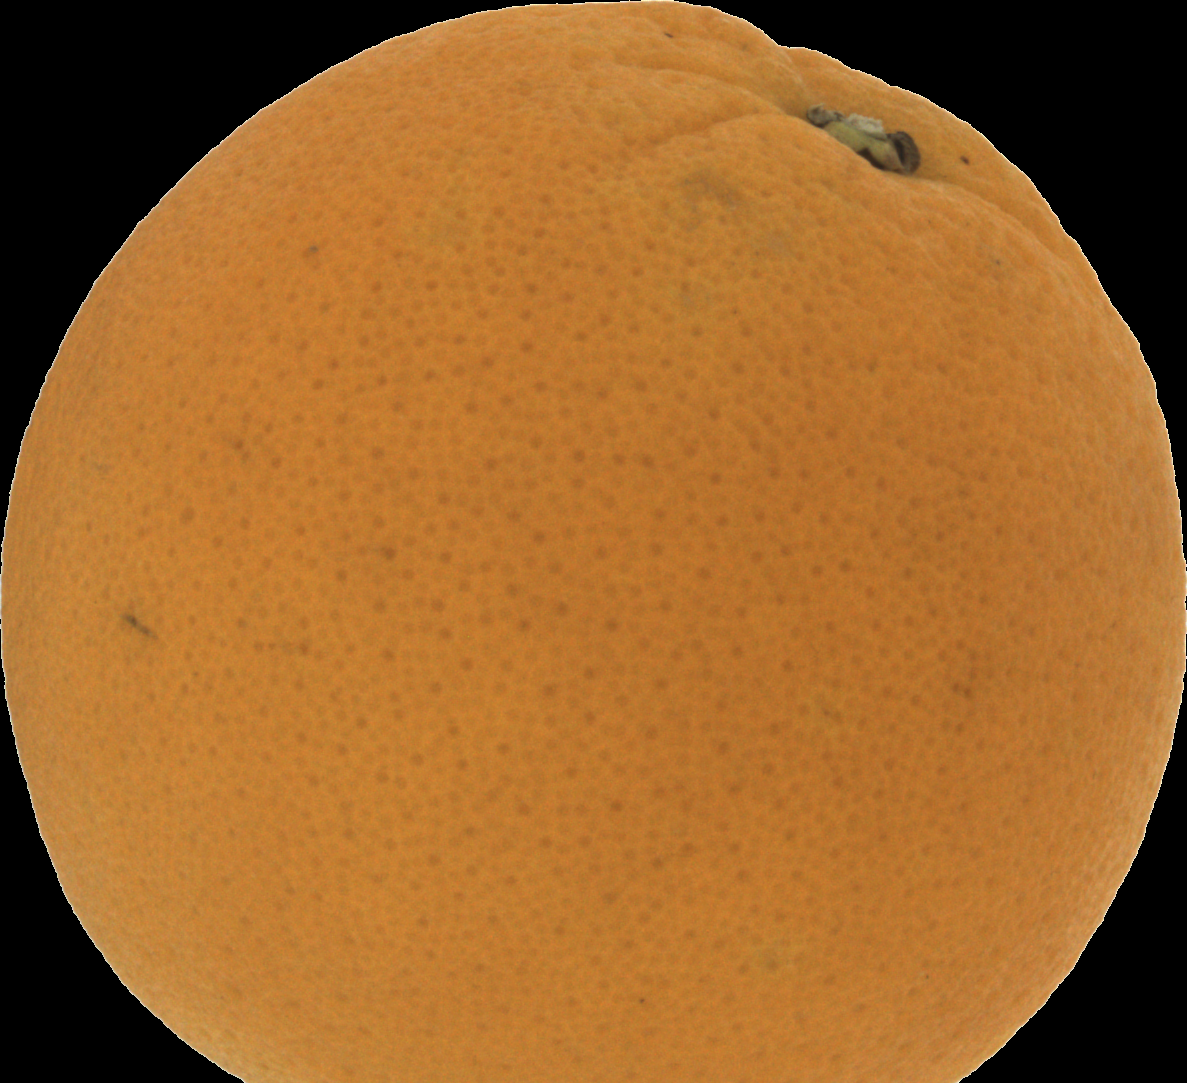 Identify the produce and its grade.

orange, good
